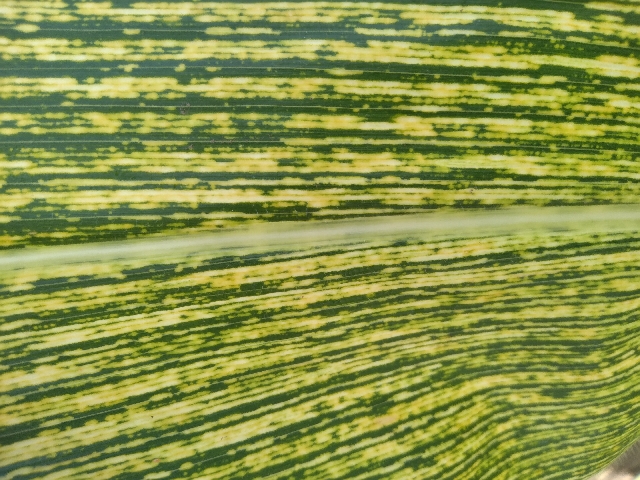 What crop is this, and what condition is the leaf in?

maize, maize streak virus
